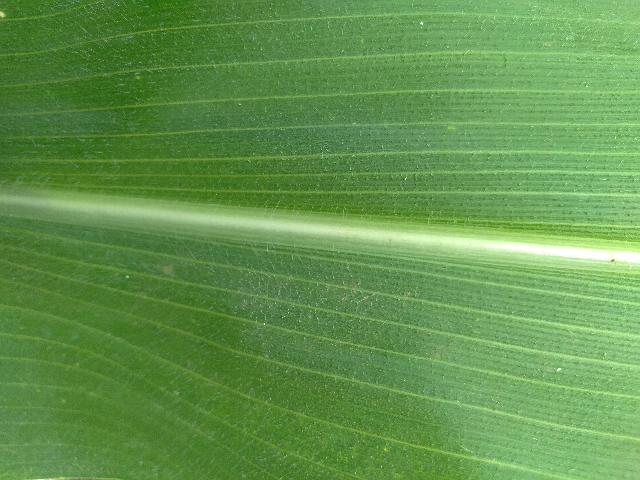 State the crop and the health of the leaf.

maize, healthy
